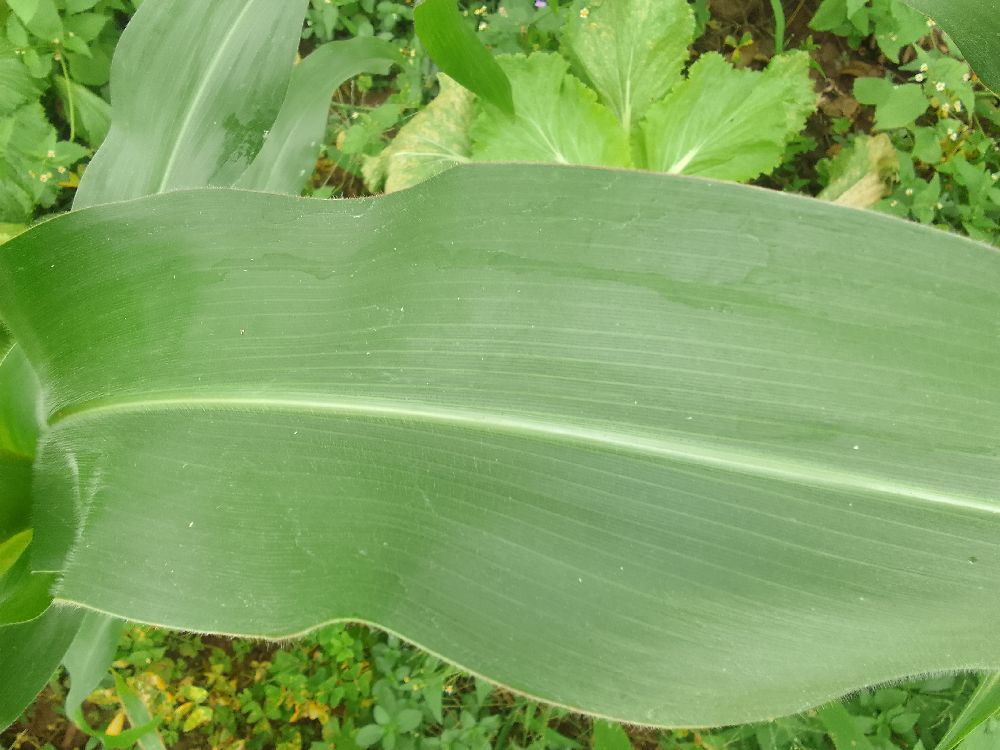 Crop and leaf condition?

maize, healthy
